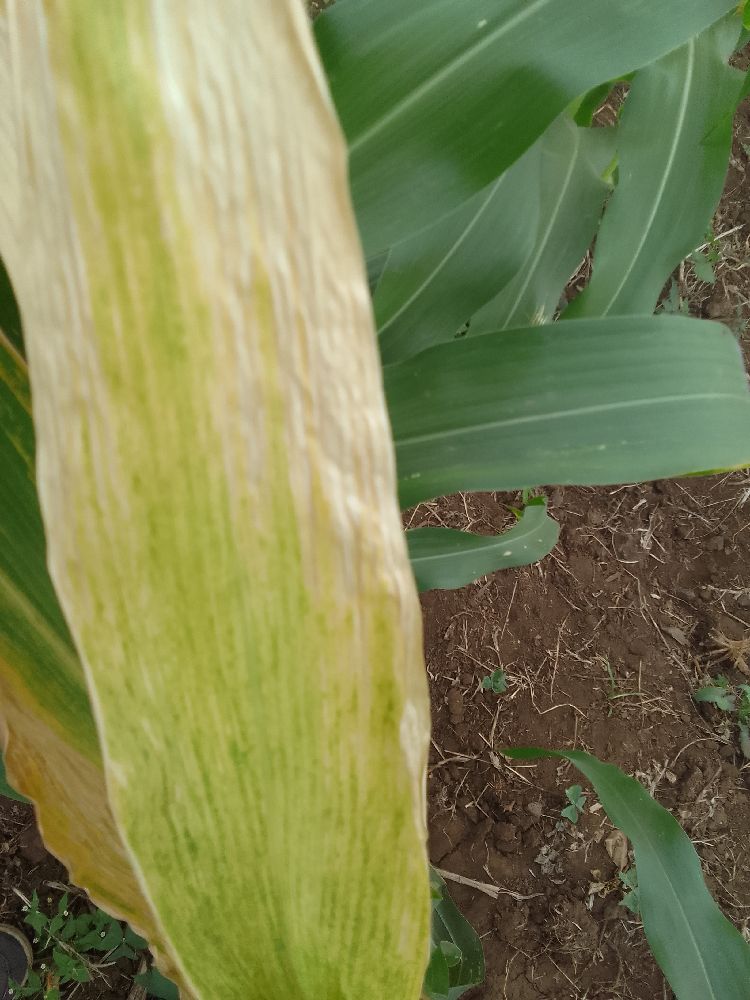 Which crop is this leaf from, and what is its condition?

maize, maize lethal necrosis
